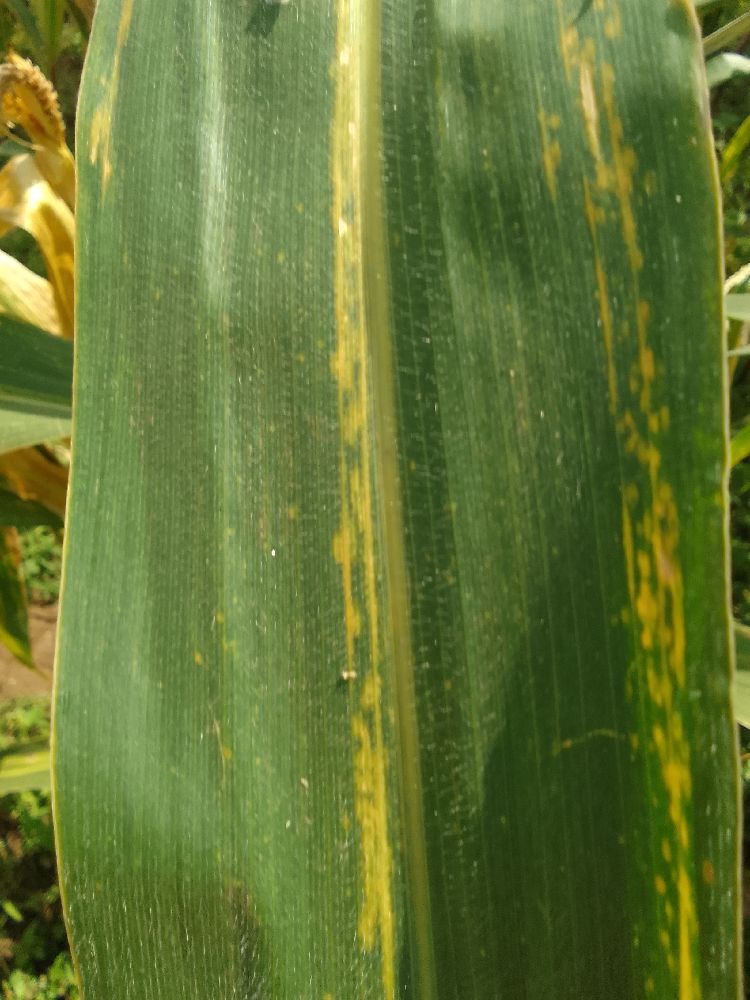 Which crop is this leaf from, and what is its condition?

maize, maize lethal necrosis
